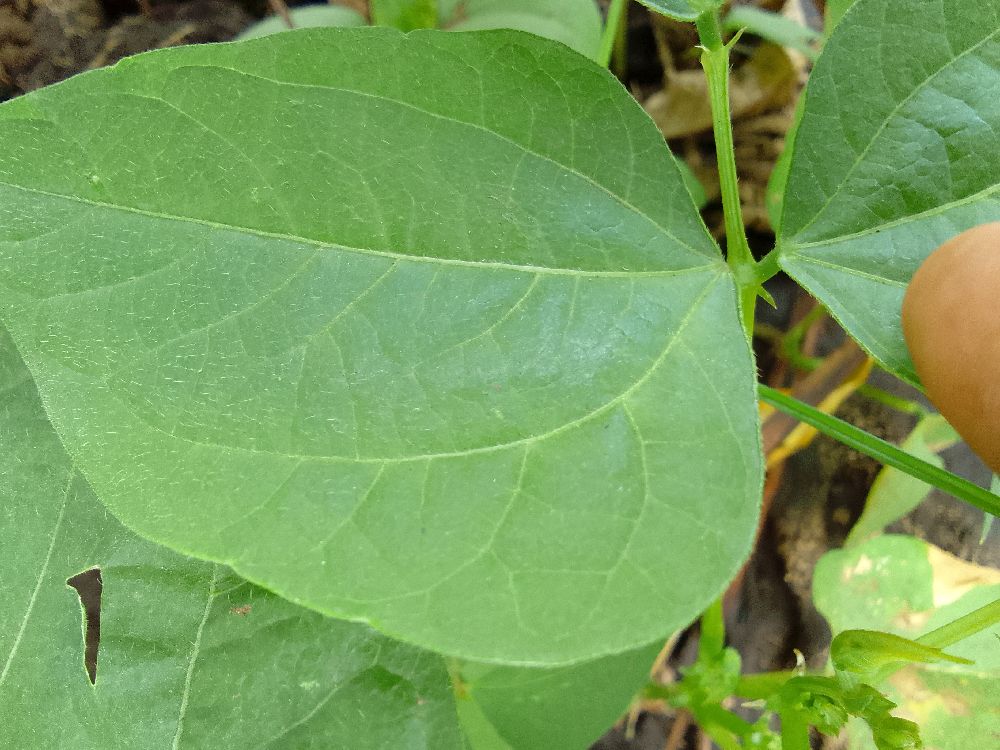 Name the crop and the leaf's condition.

common bean, healthy
